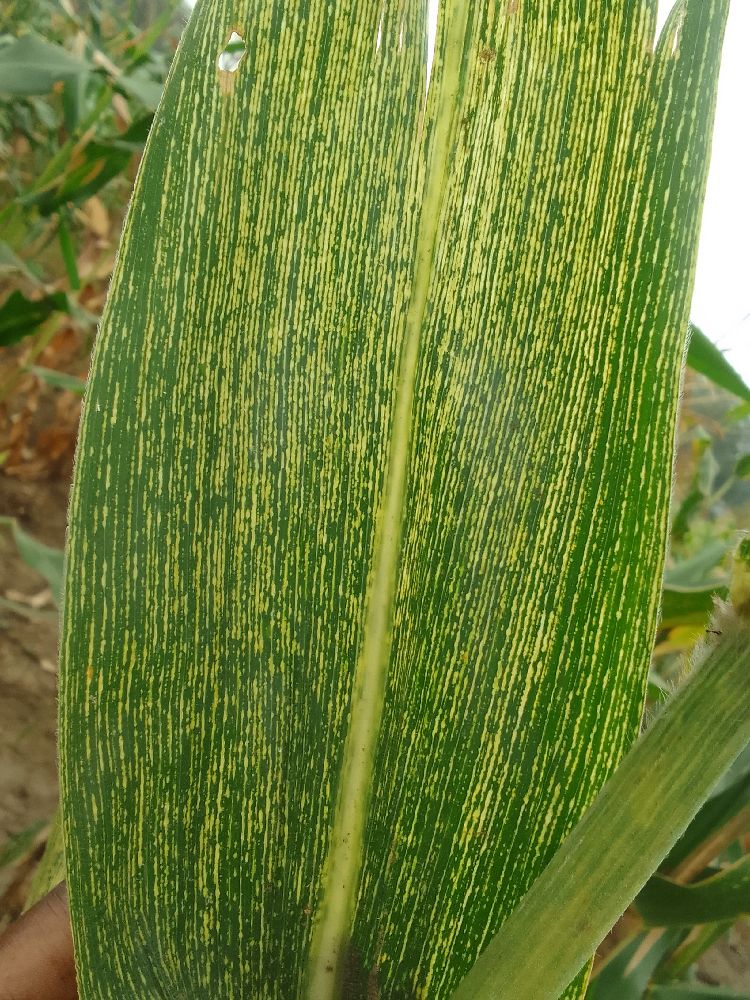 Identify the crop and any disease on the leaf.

maize, maize streak virus
